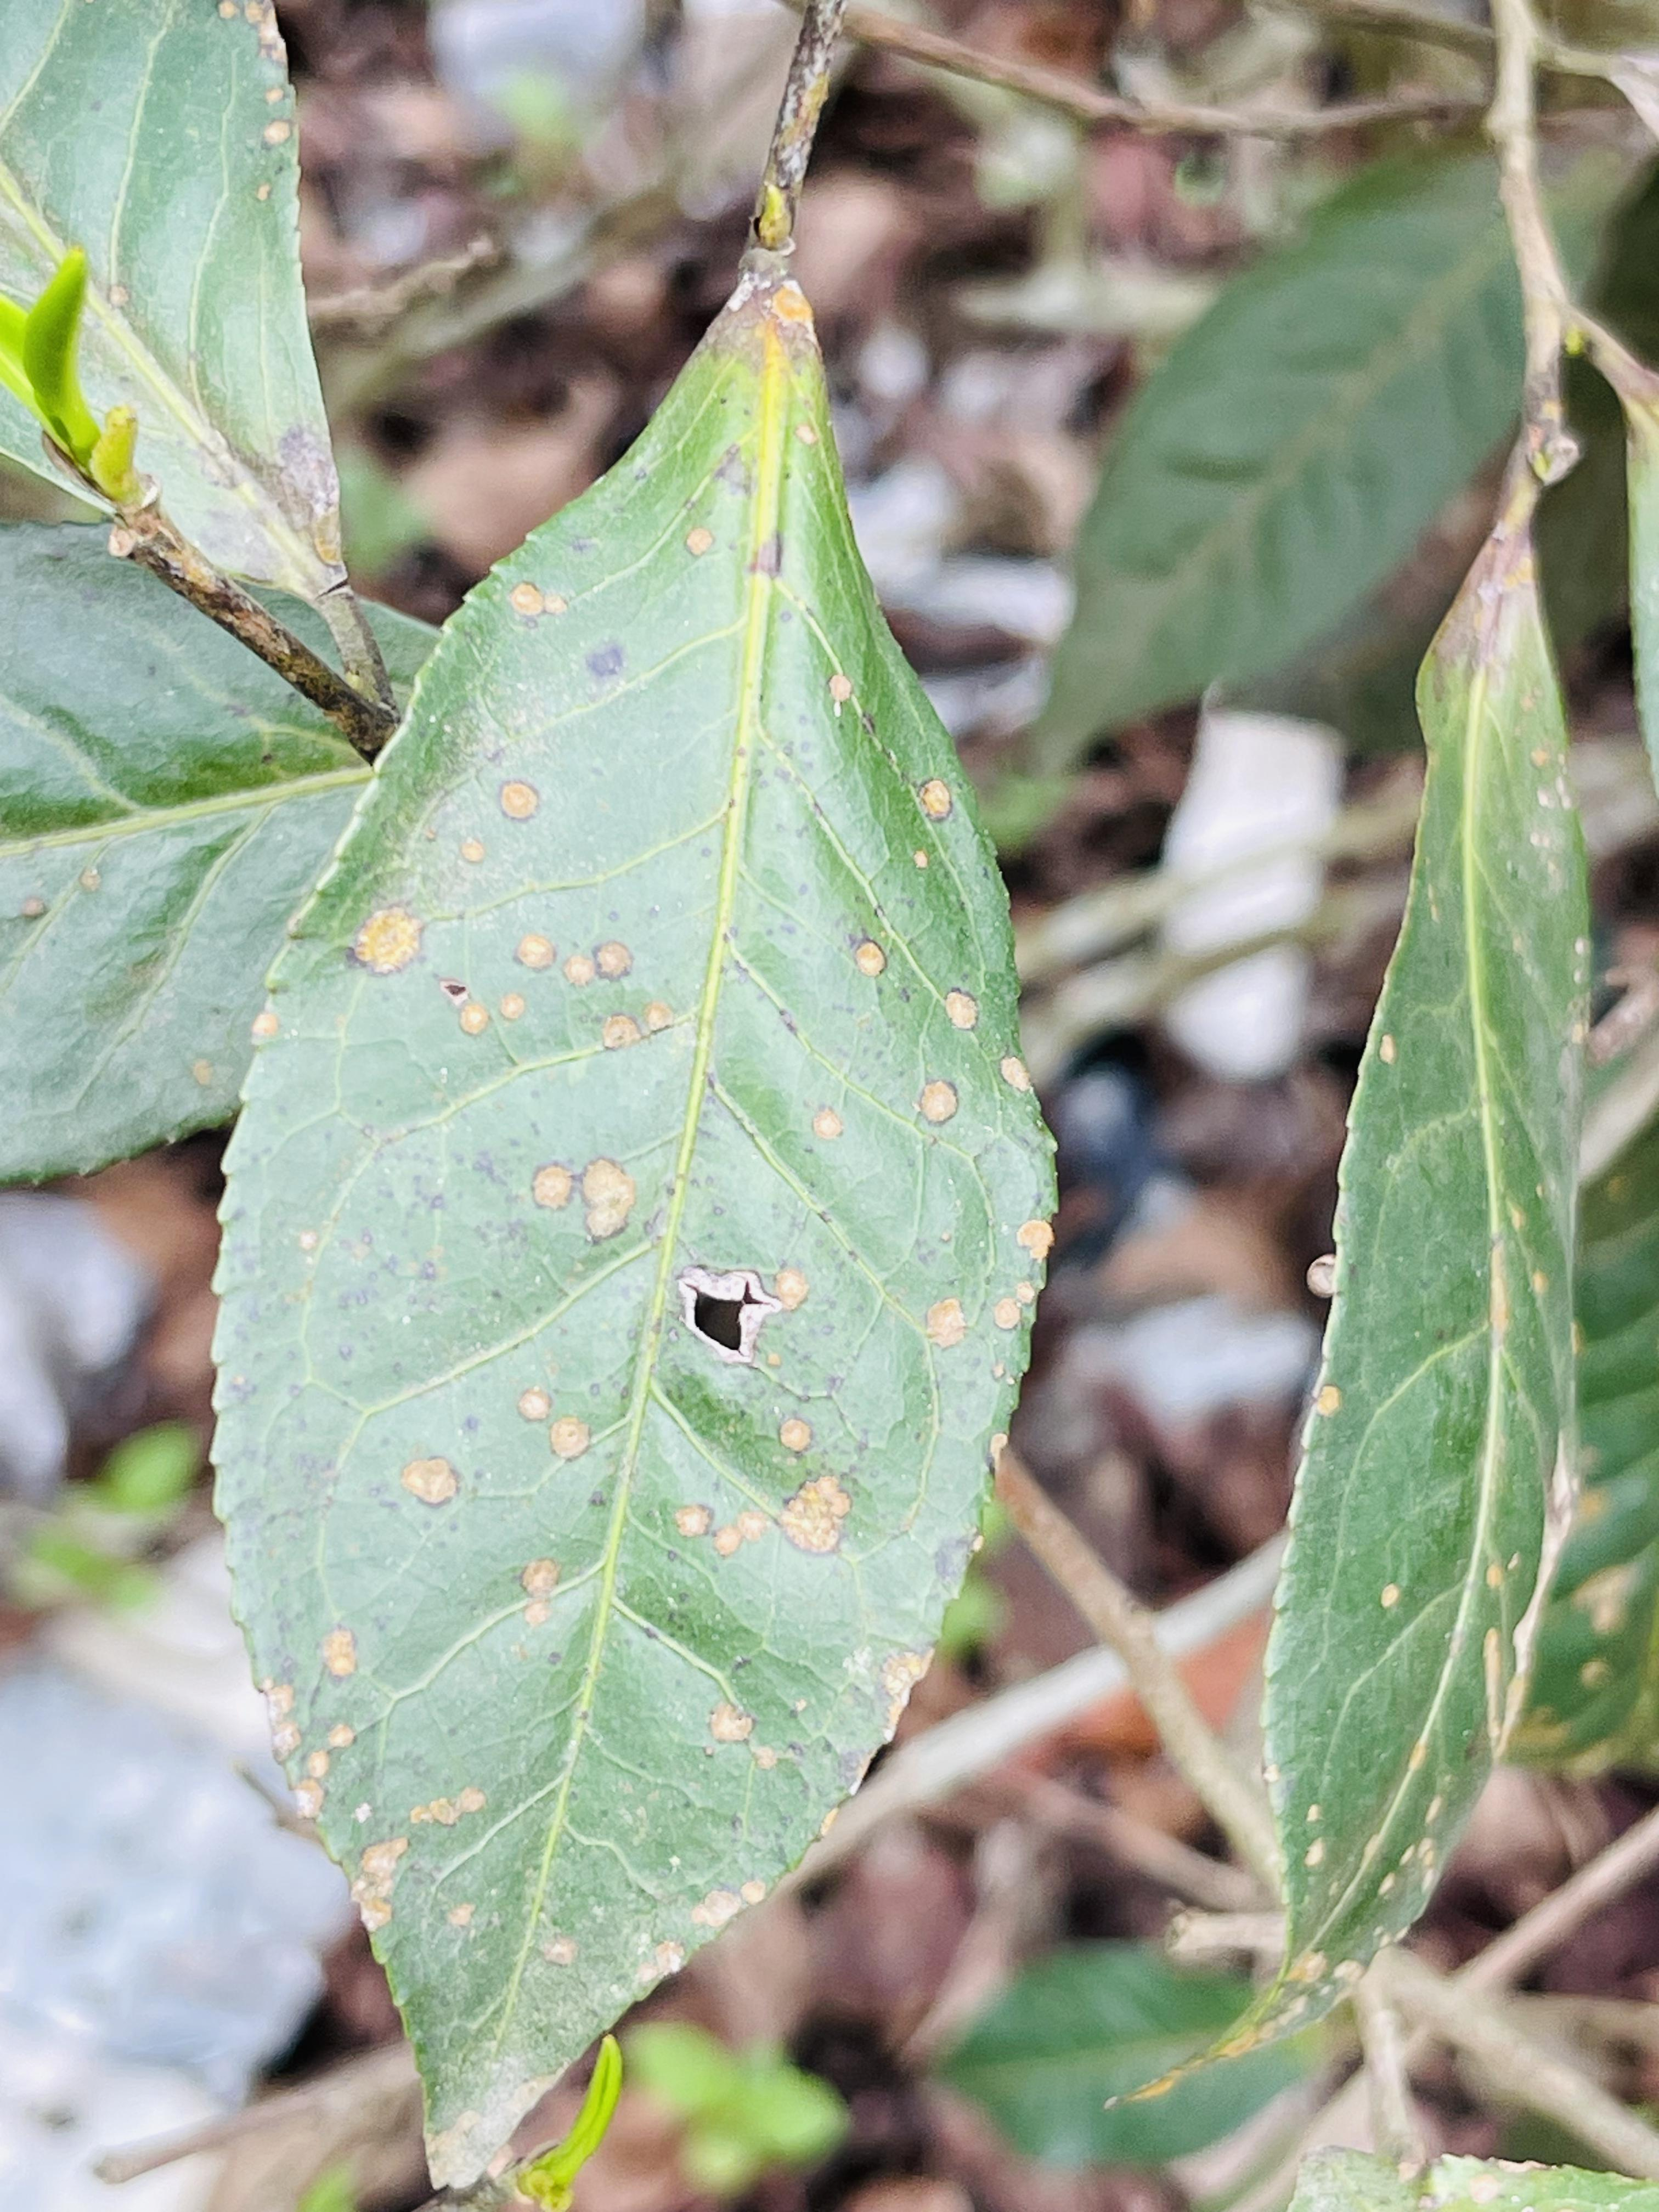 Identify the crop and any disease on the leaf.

tea, red rust
